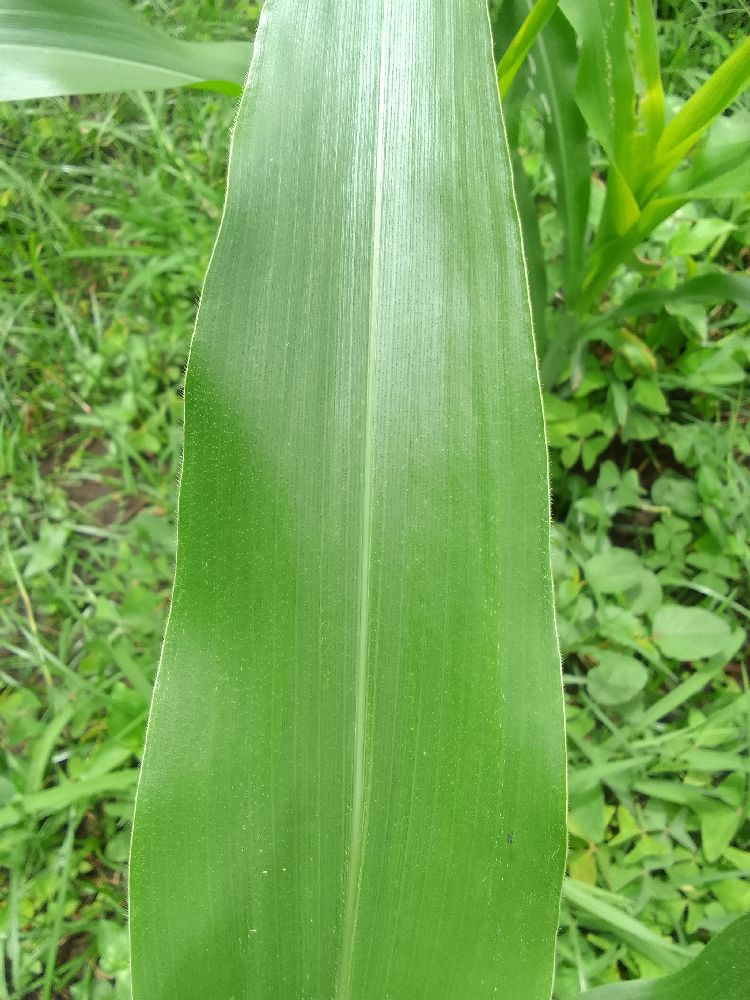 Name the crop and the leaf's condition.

maize, healthy
